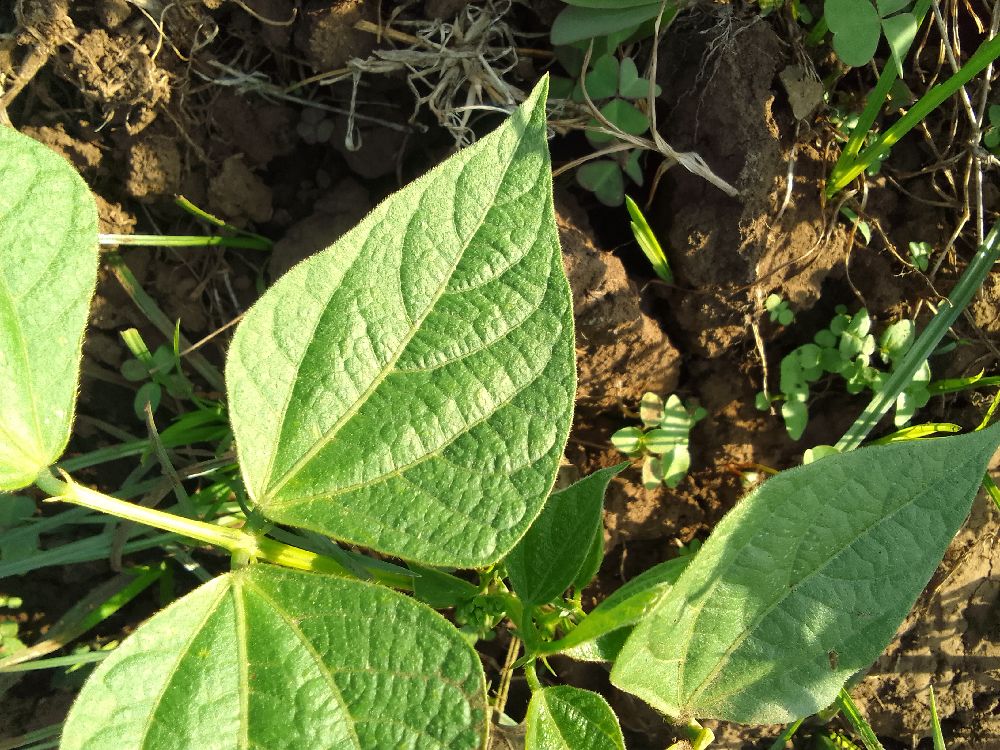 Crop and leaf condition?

common bean, healthy
